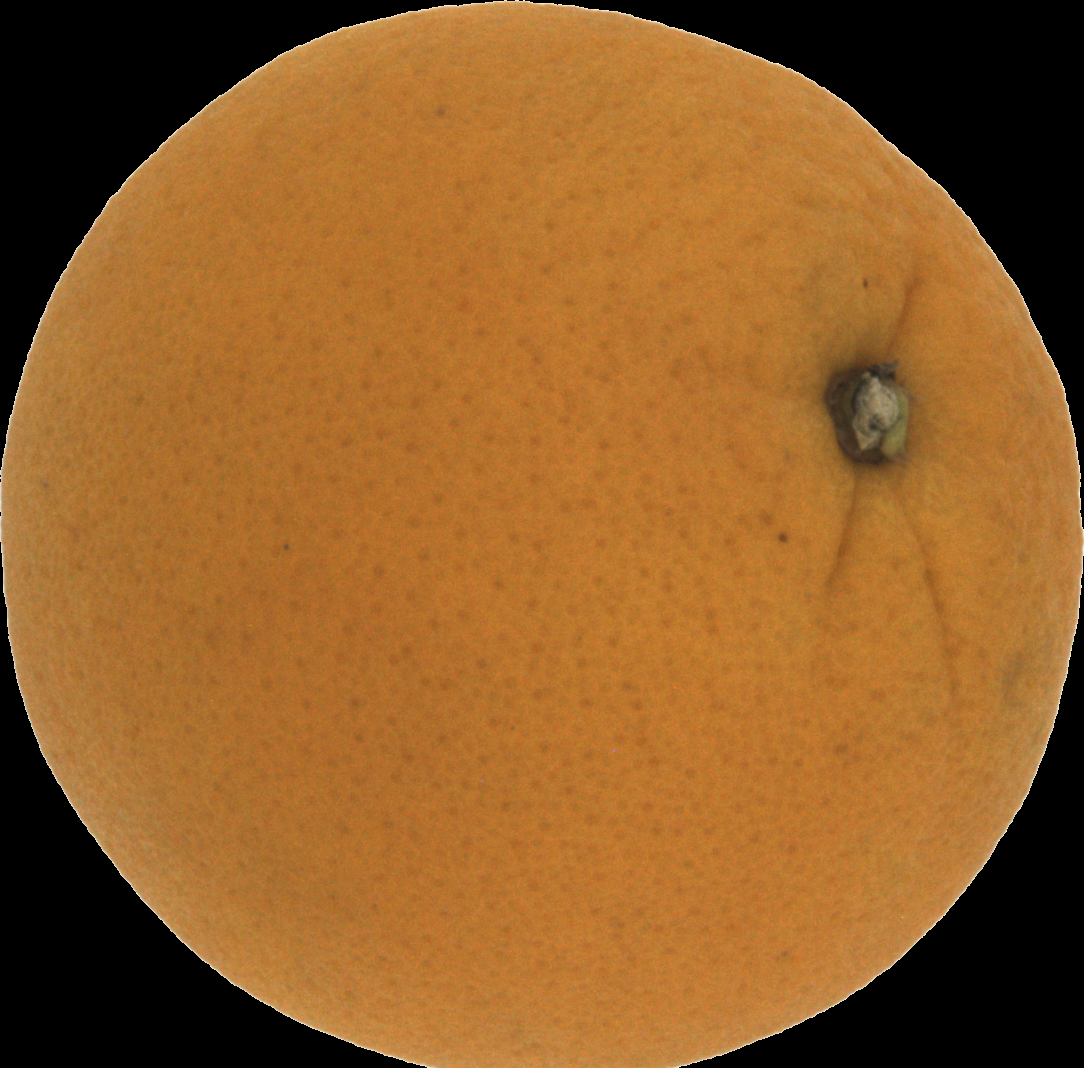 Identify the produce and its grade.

orange, good
